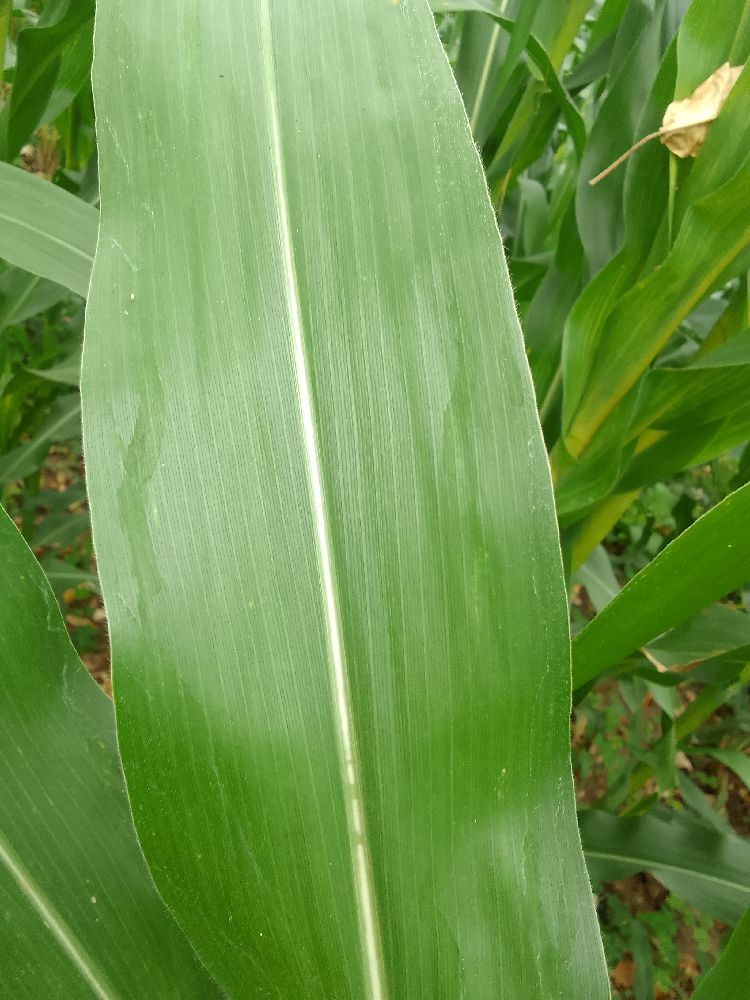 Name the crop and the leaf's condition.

maize, healthy
